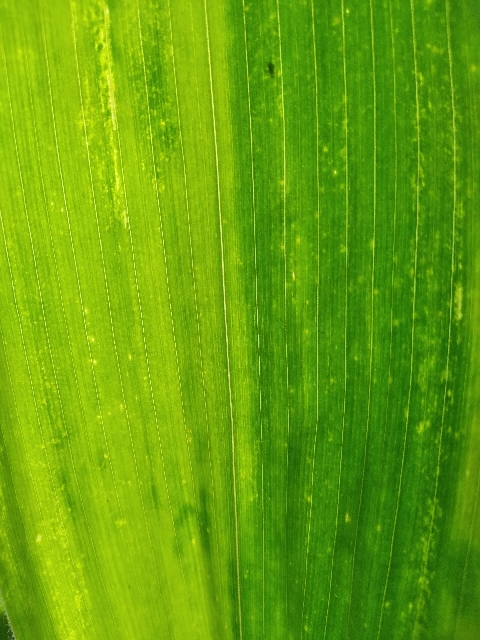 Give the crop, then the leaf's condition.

maize, maize lethal necrosis
